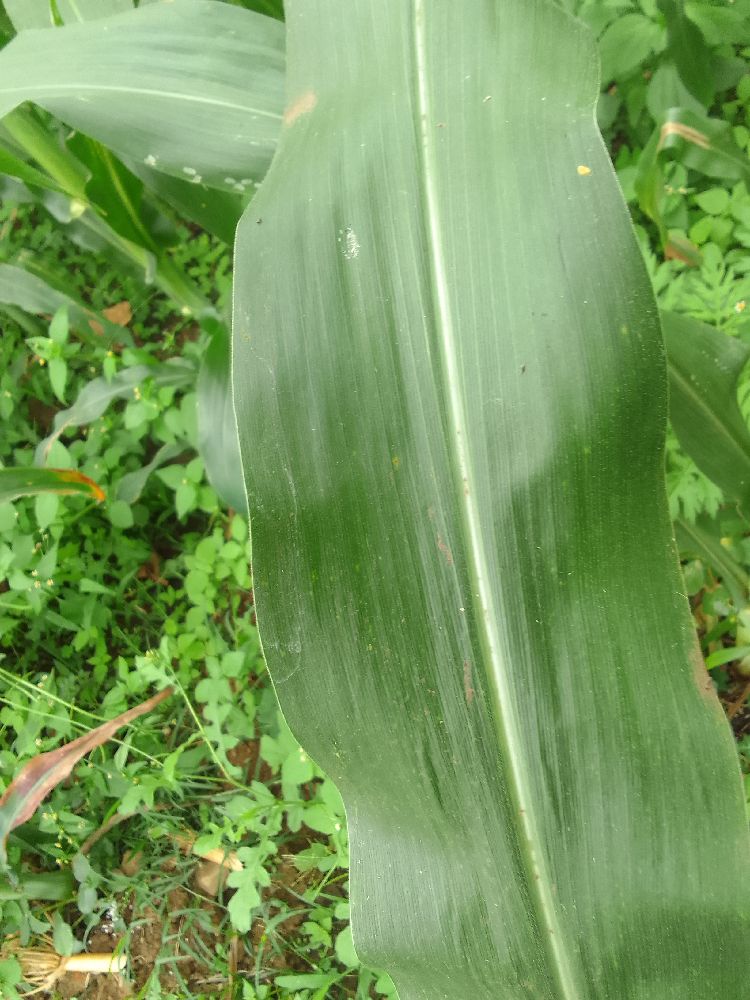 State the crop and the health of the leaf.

maize, healthy
